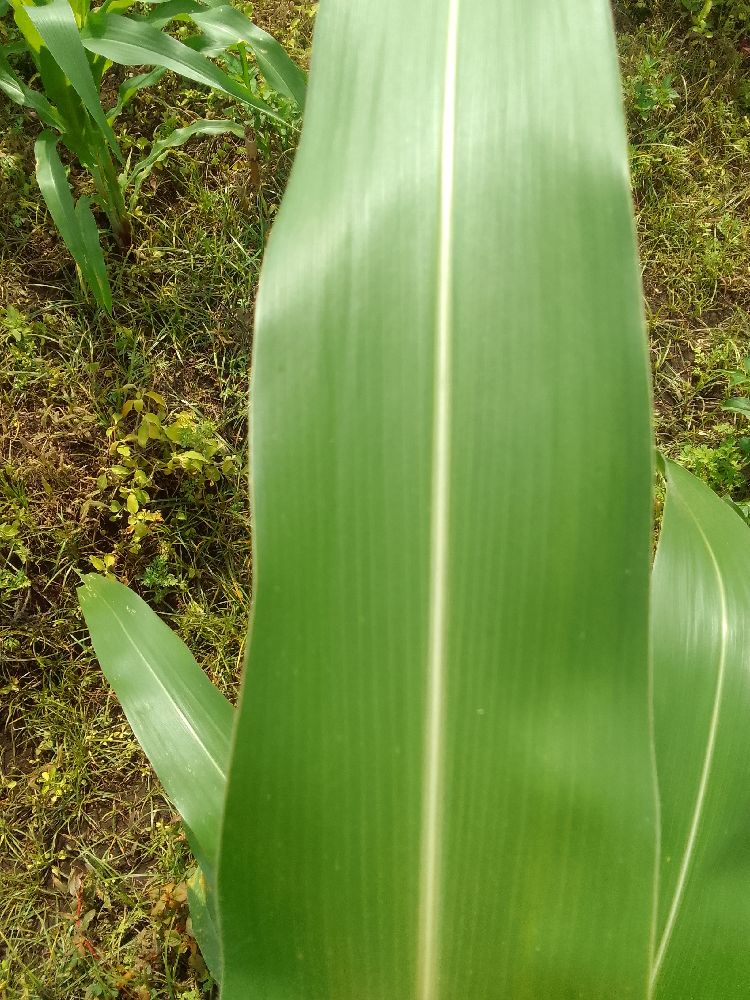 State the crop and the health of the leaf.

maize, healthy
